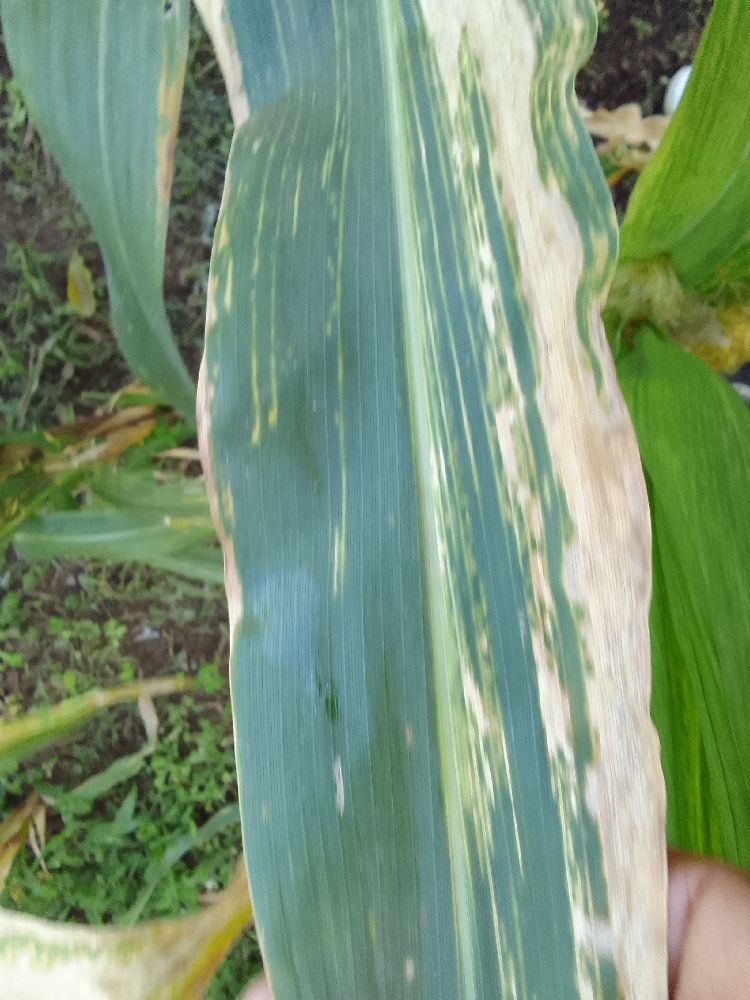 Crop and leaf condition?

maize, maize lethal necrosis
